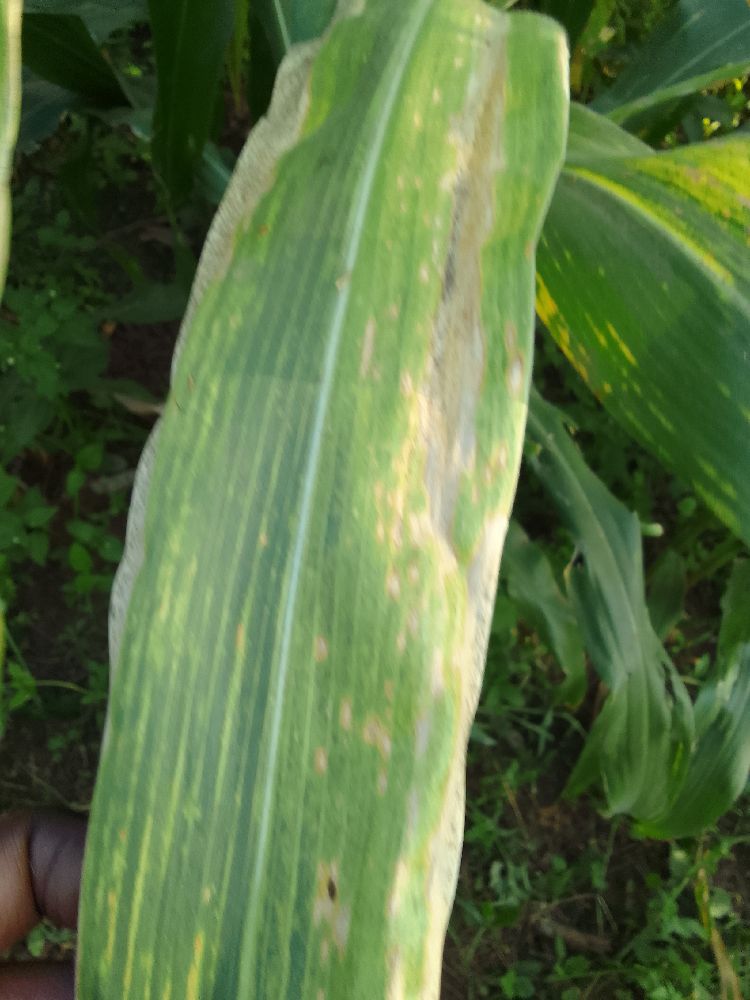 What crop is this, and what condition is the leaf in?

maize, maize lethal necrosis
